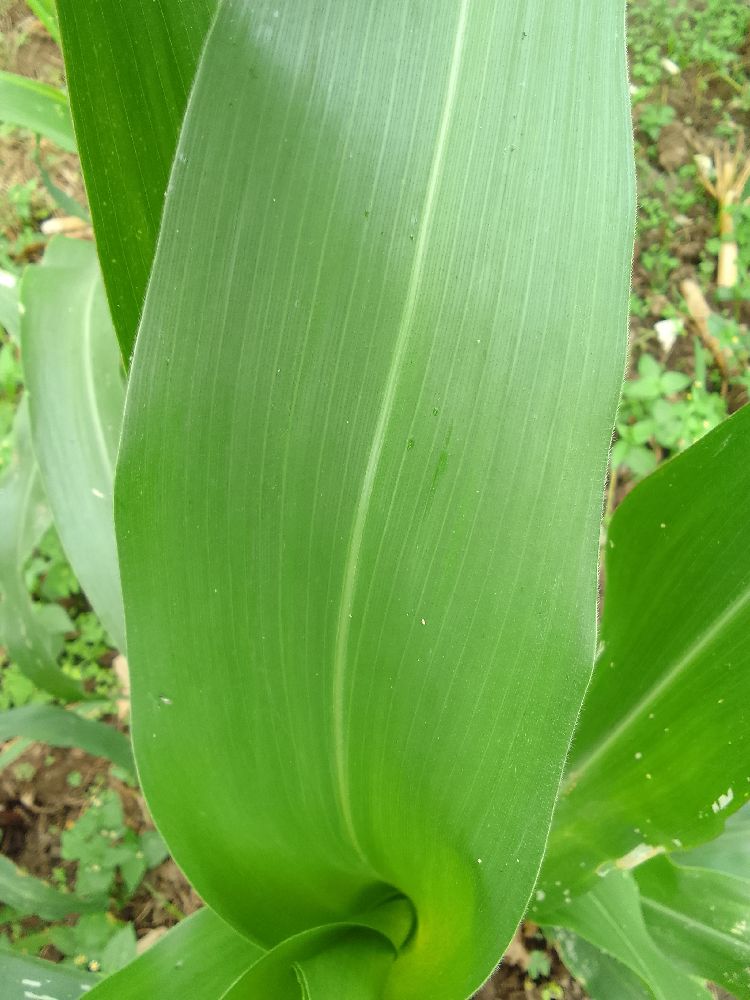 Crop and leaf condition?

maize, healthy
